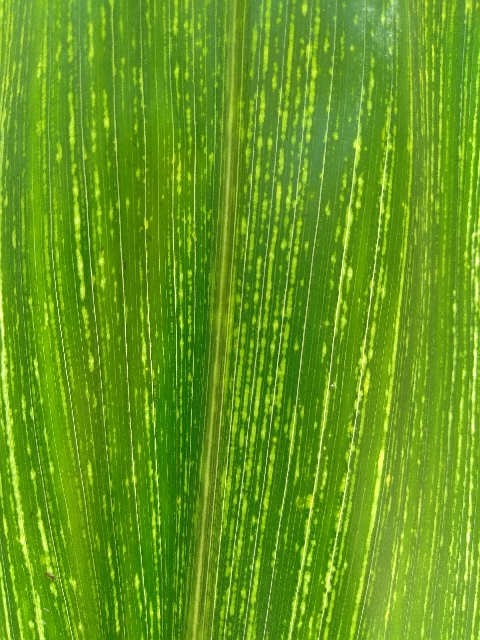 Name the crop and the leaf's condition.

maize, maize streak virus
